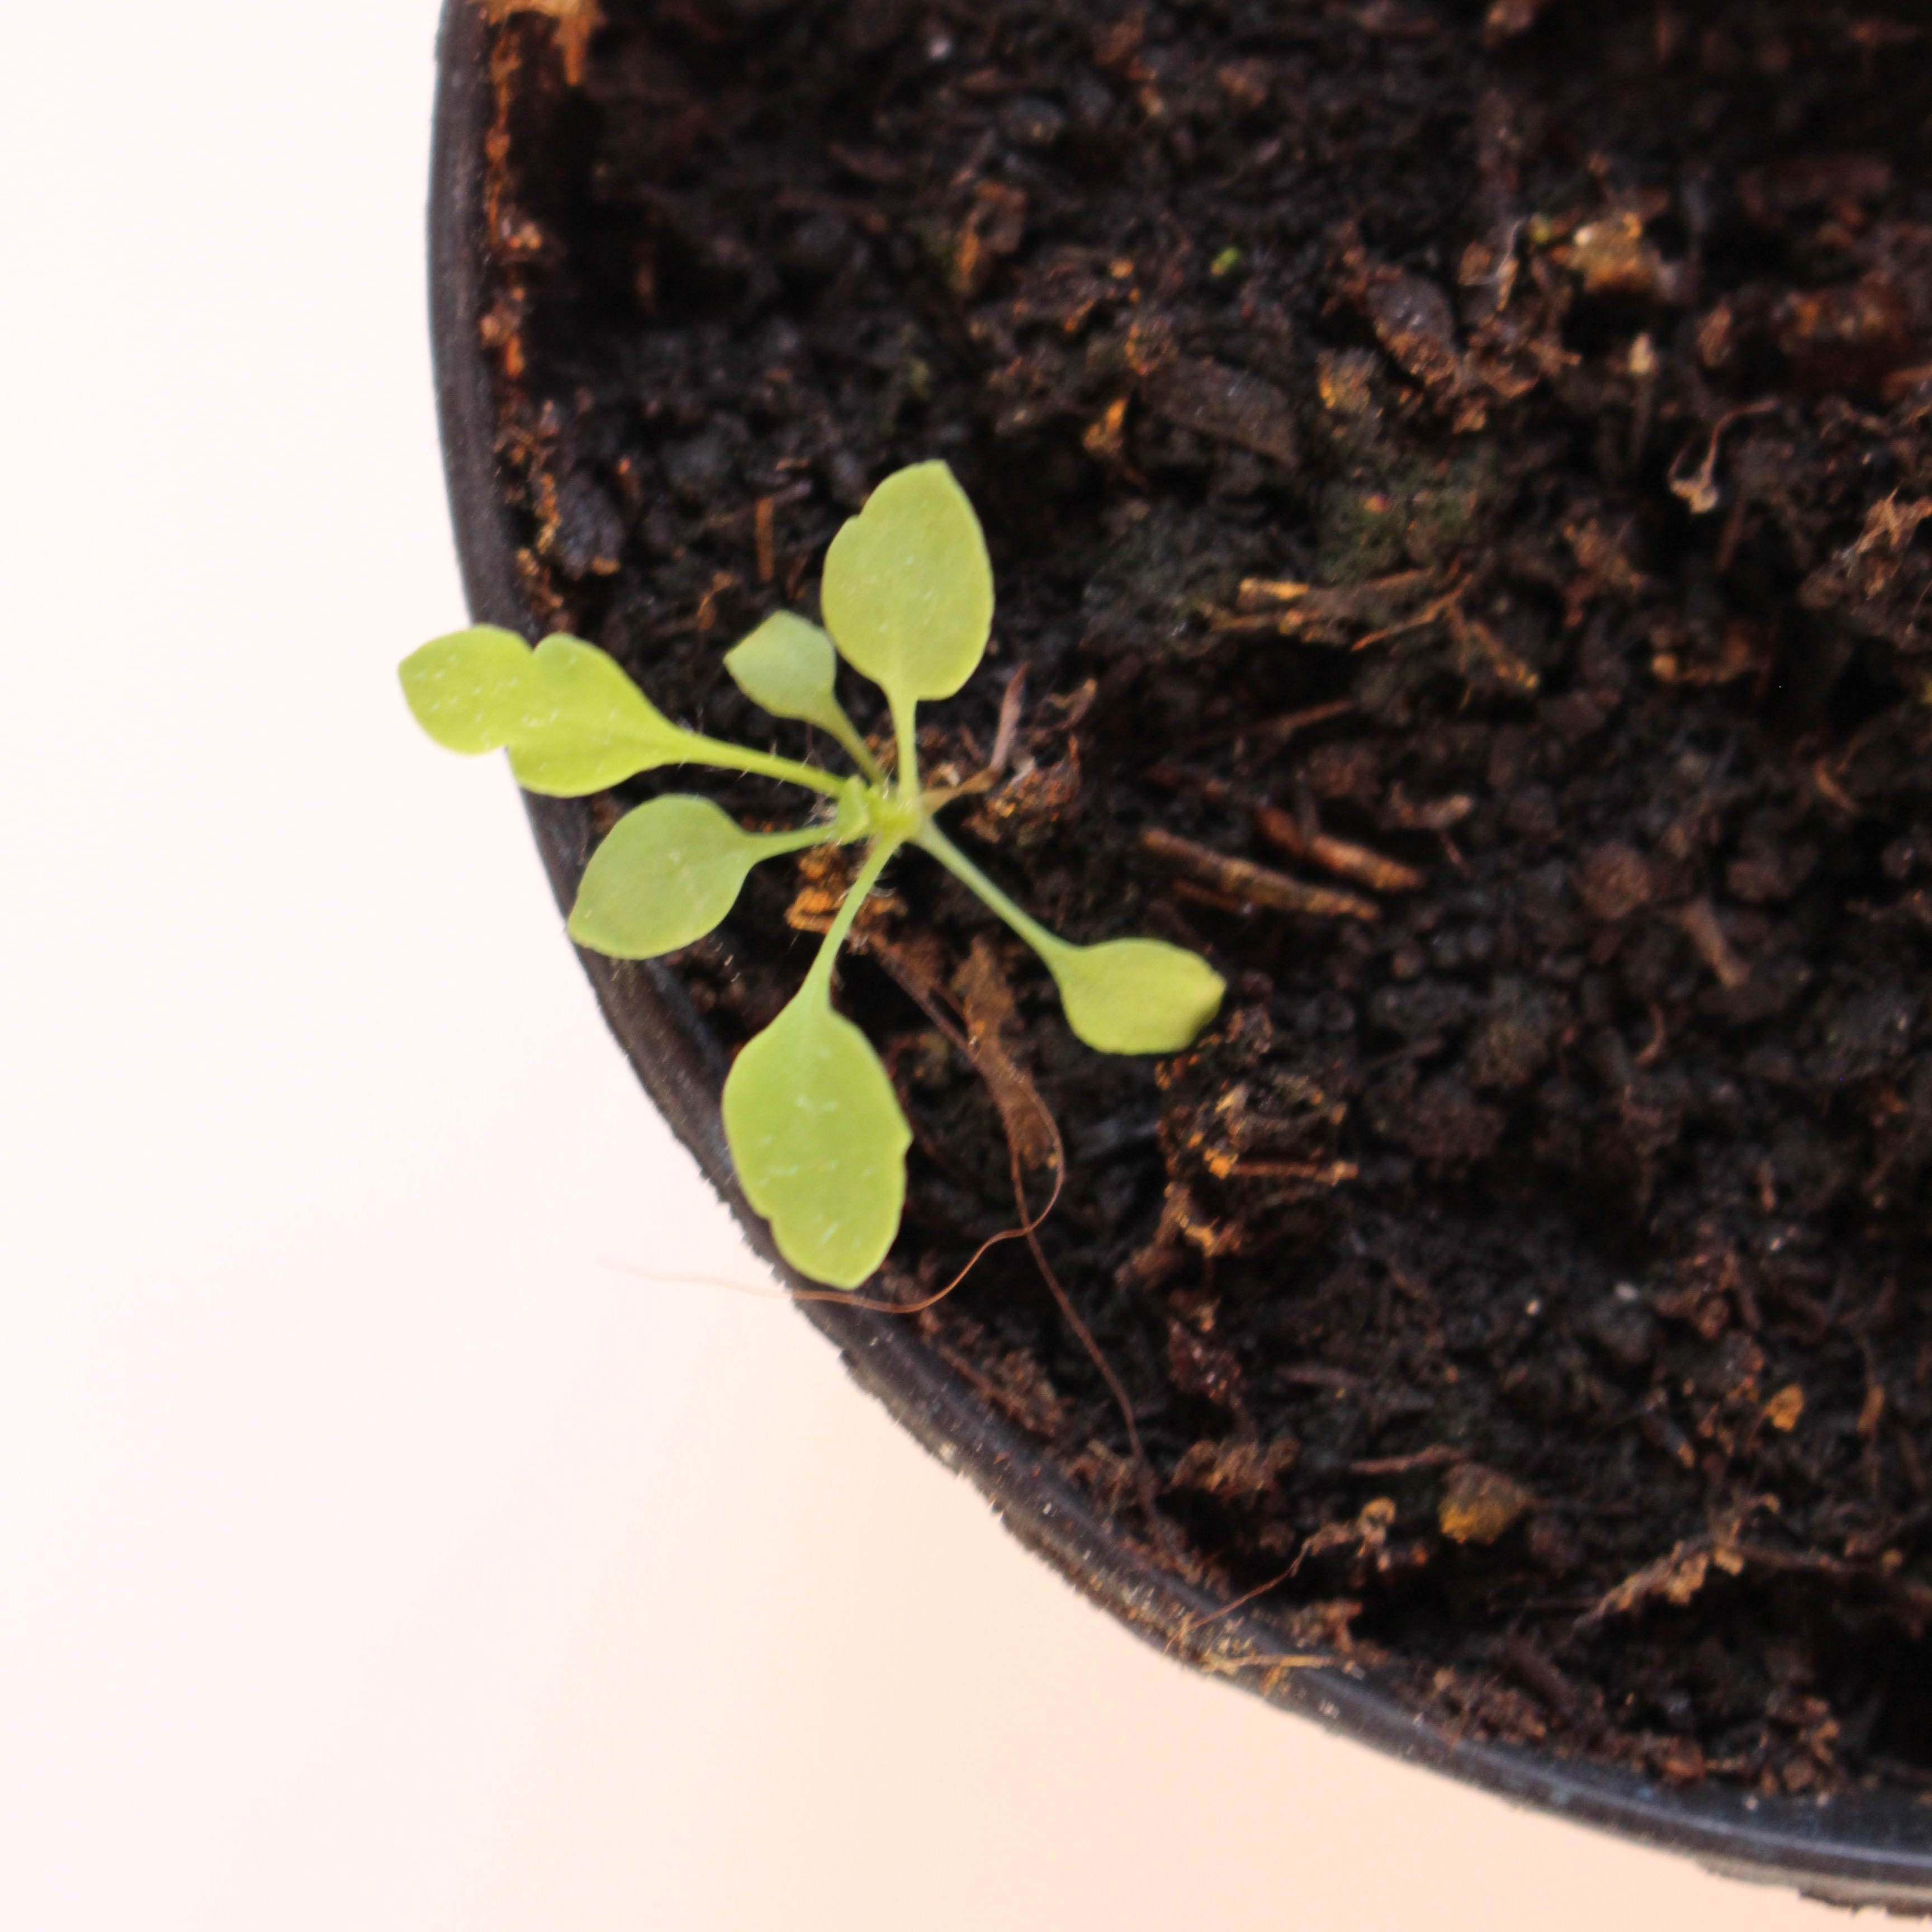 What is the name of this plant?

Papaver rhoeas
